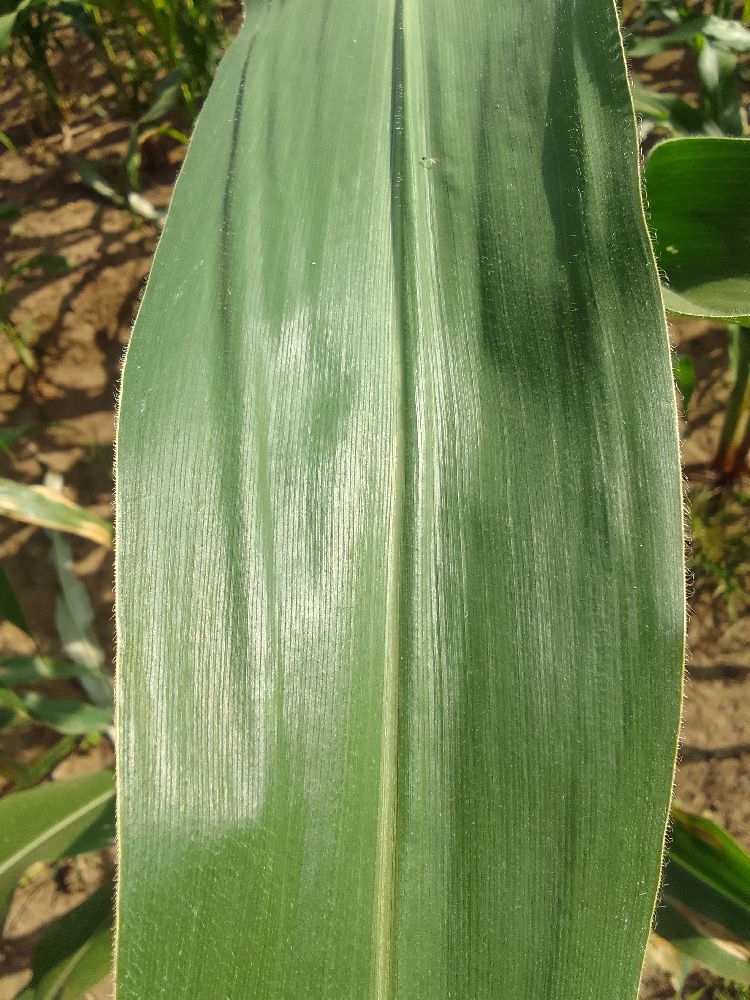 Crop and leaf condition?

maize, healthy
